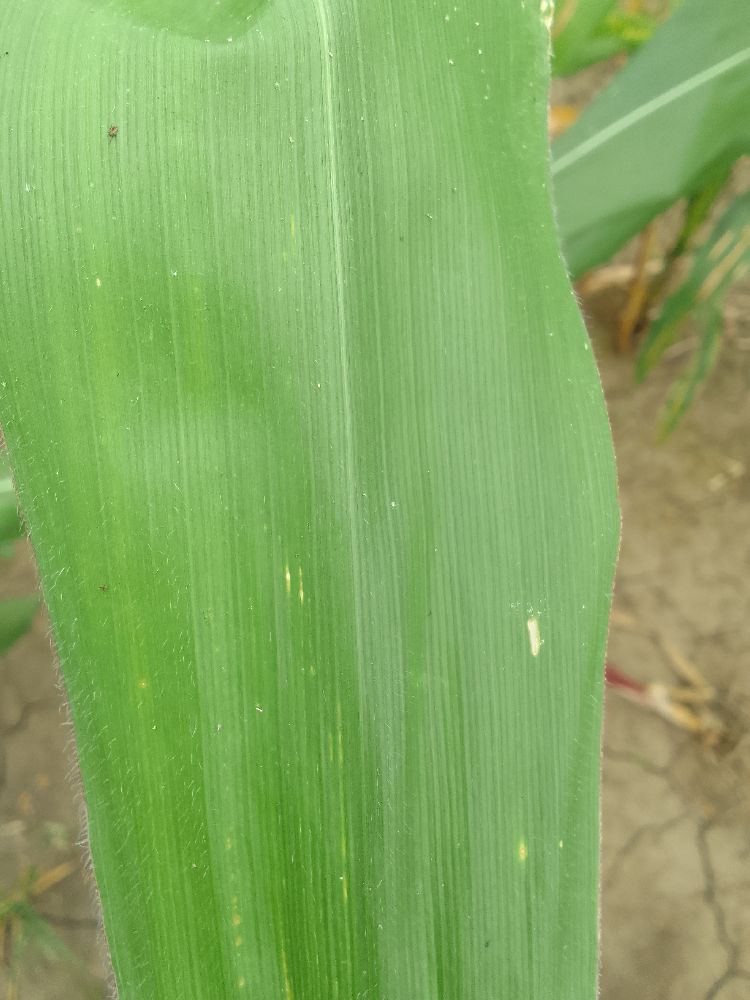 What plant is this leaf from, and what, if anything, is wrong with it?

maize, healthy
